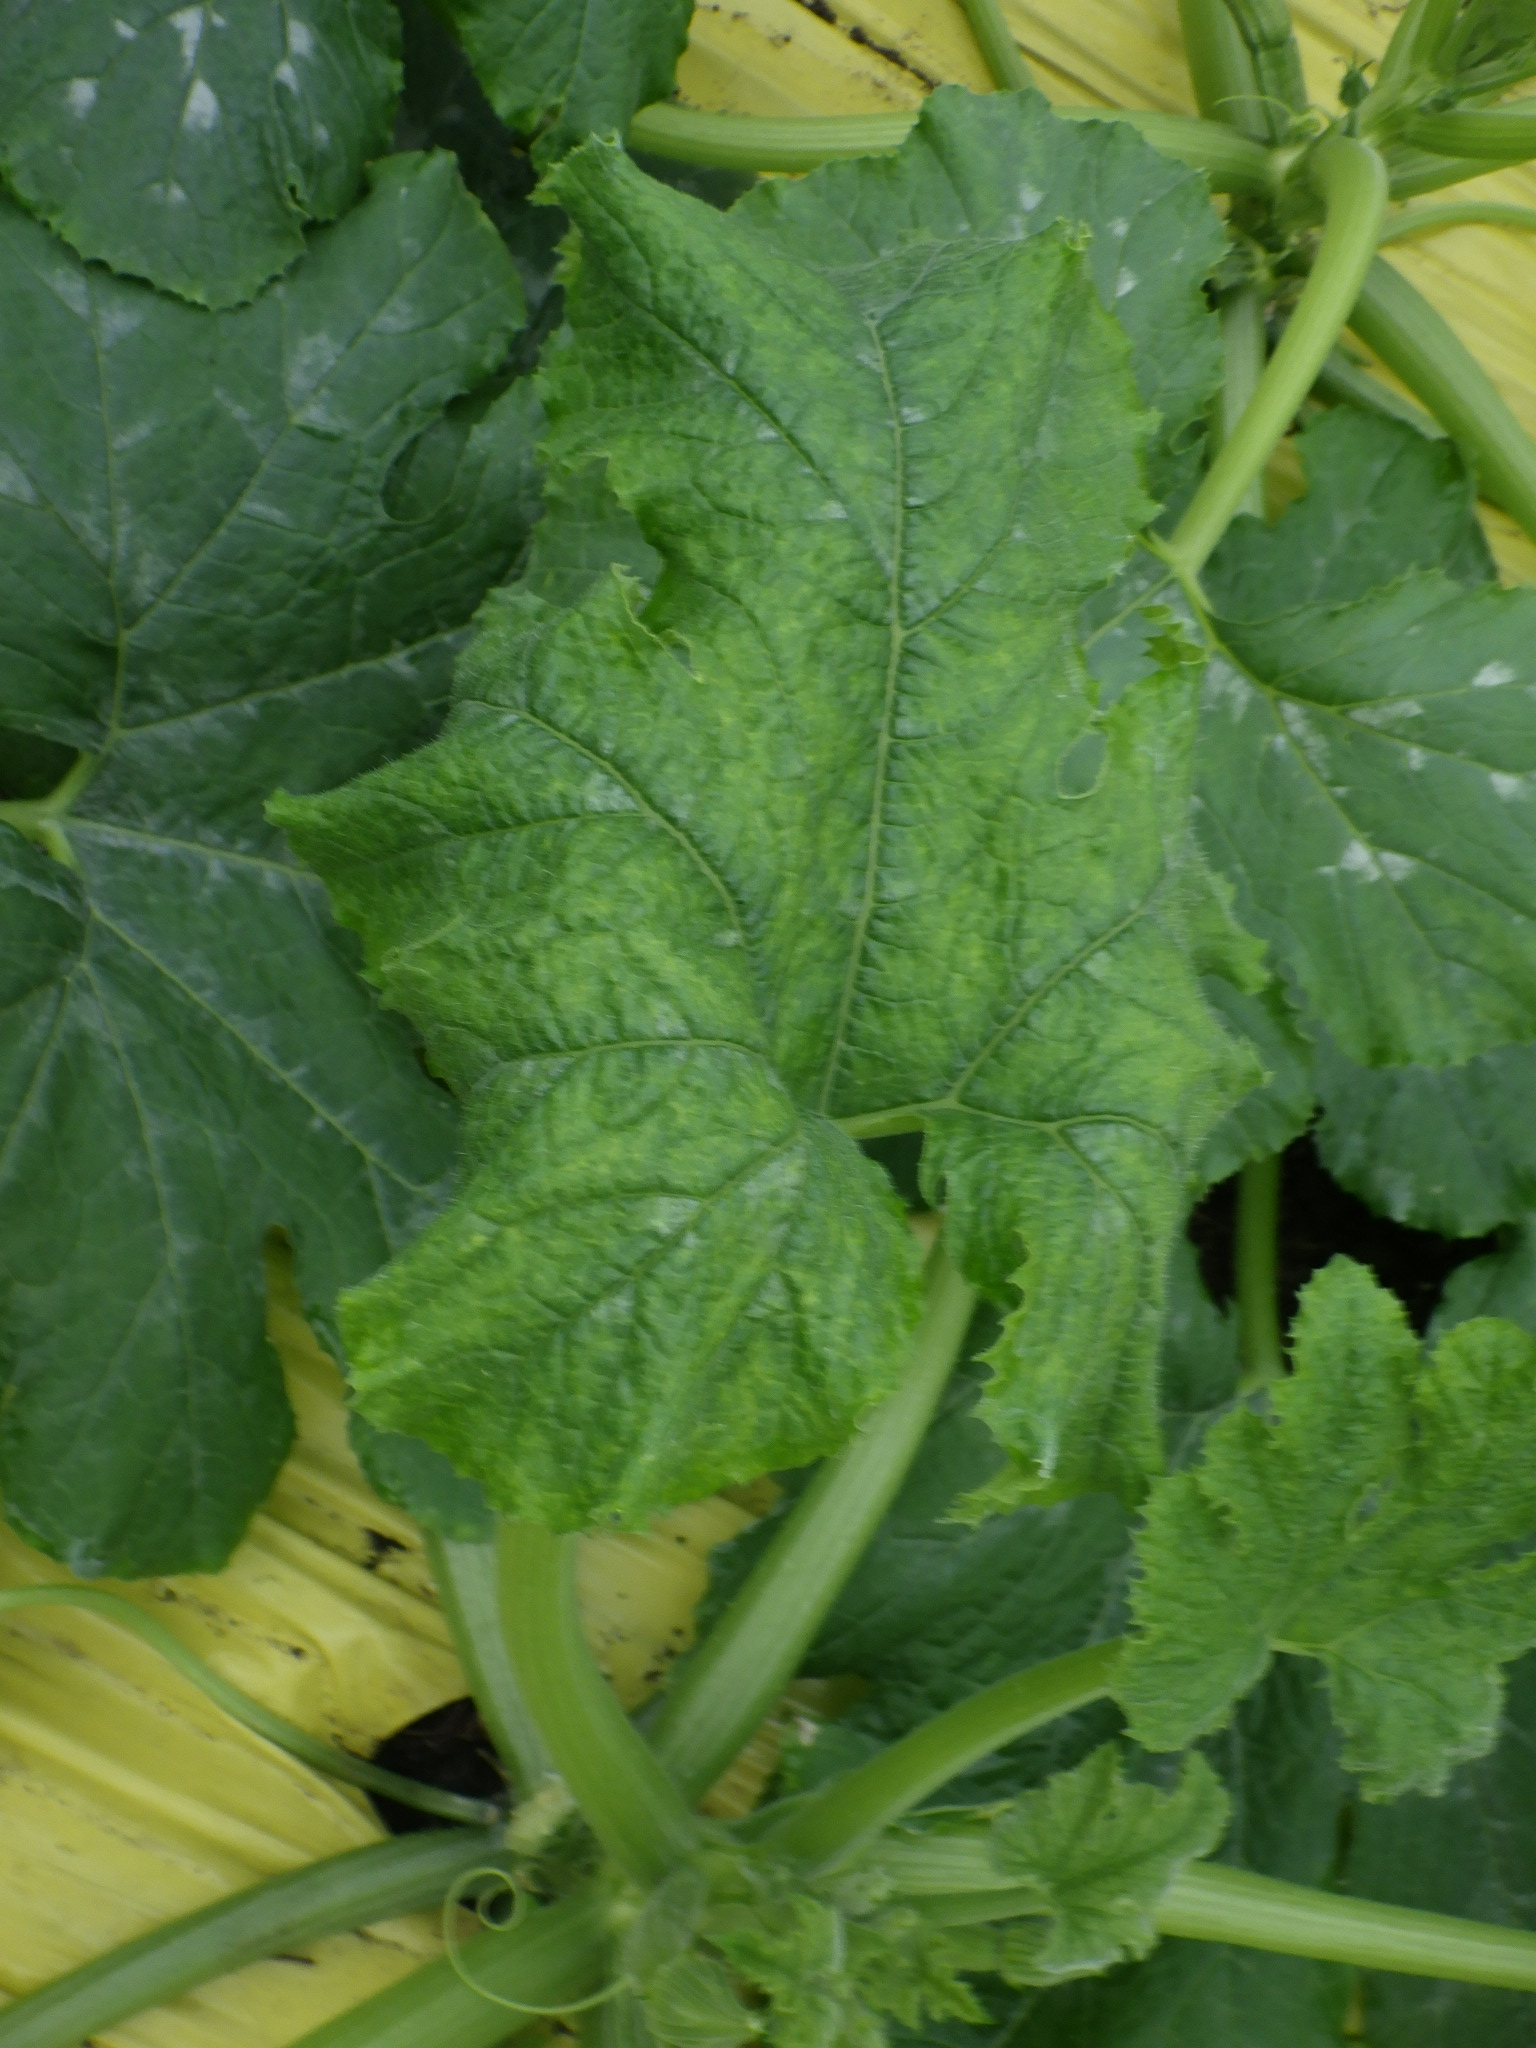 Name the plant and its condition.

zucchini, virosis
